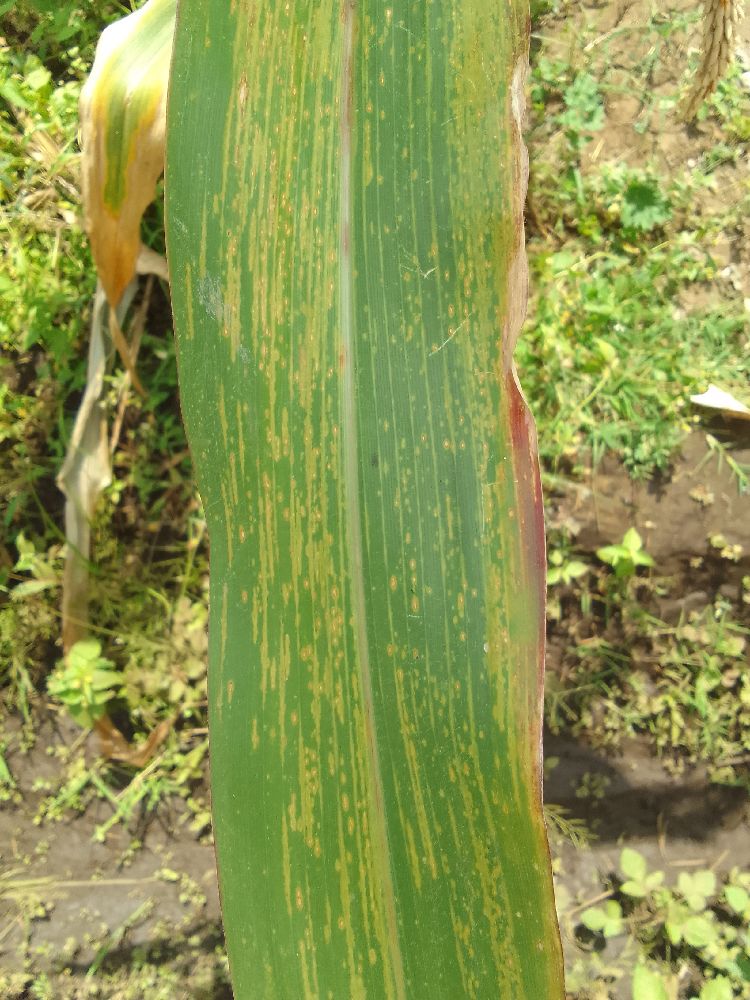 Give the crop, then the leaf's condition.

maize, maize lethal necrosis
